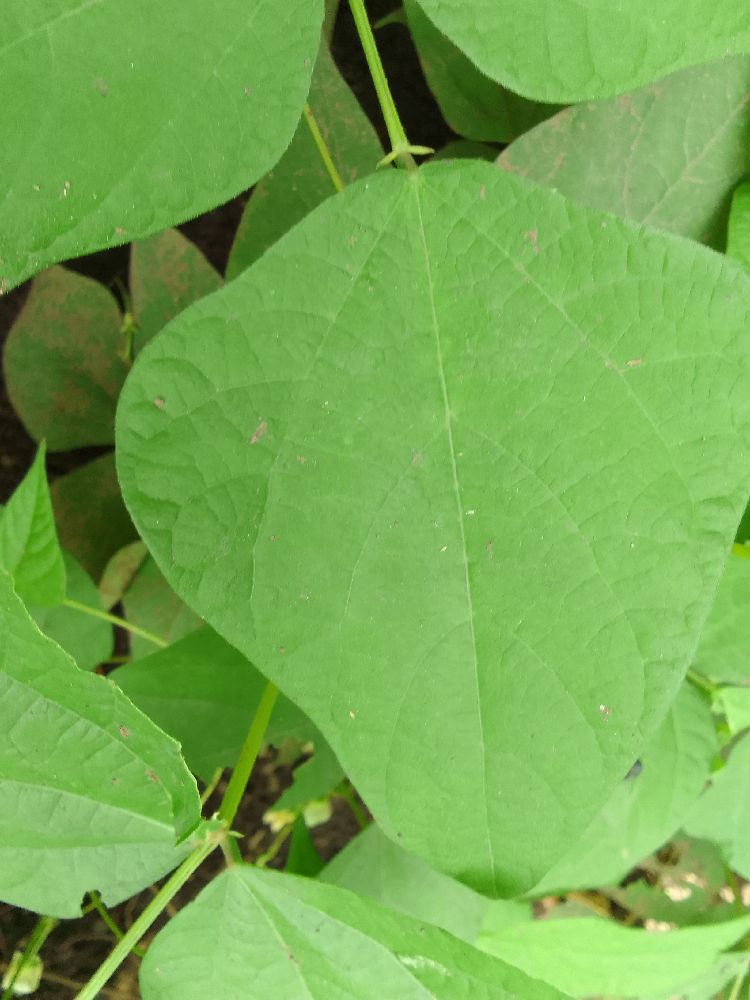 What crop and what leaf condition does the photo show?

common bean, healthy
